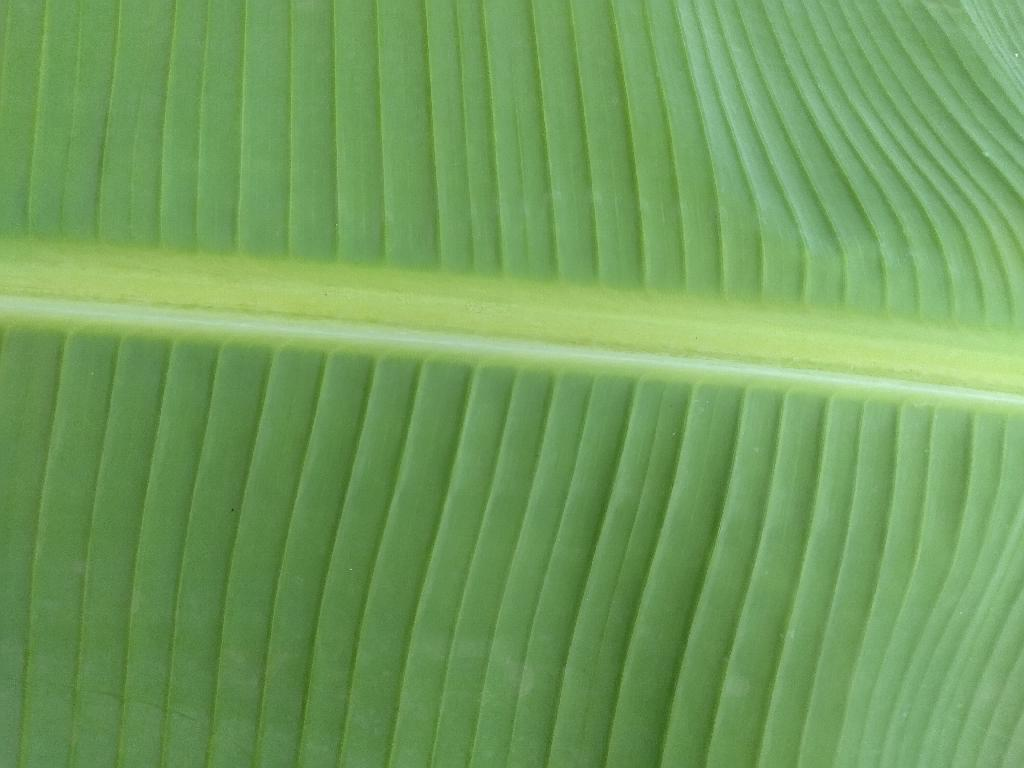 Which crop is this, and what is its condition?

banana, healthy
